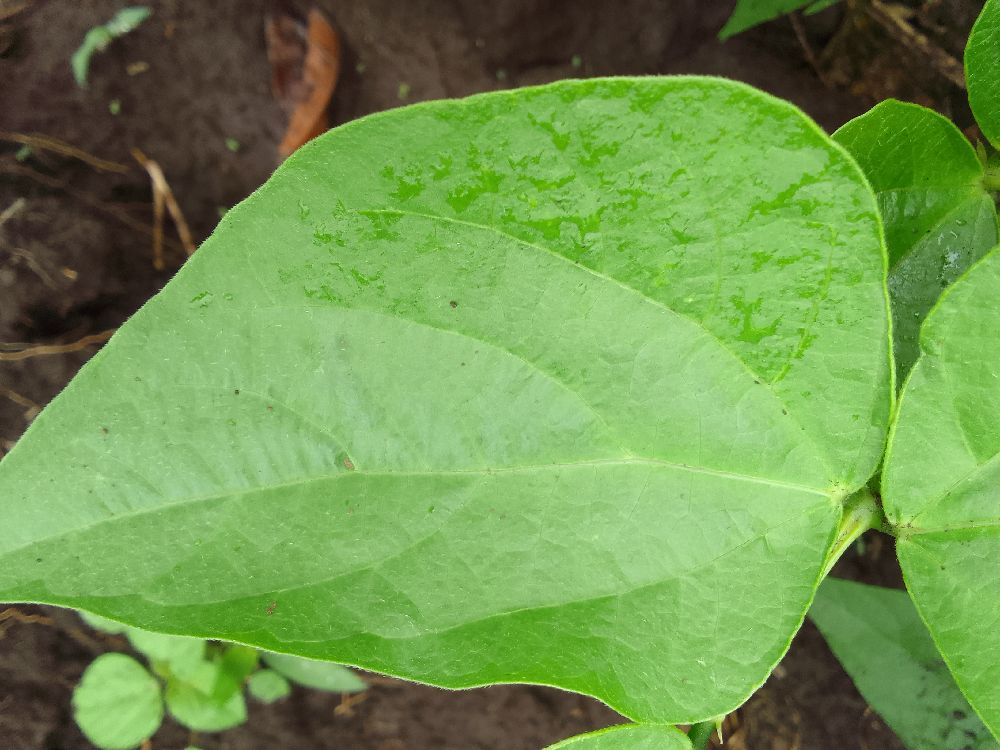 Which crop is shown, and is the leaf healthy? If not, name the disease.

common bean, healthy
